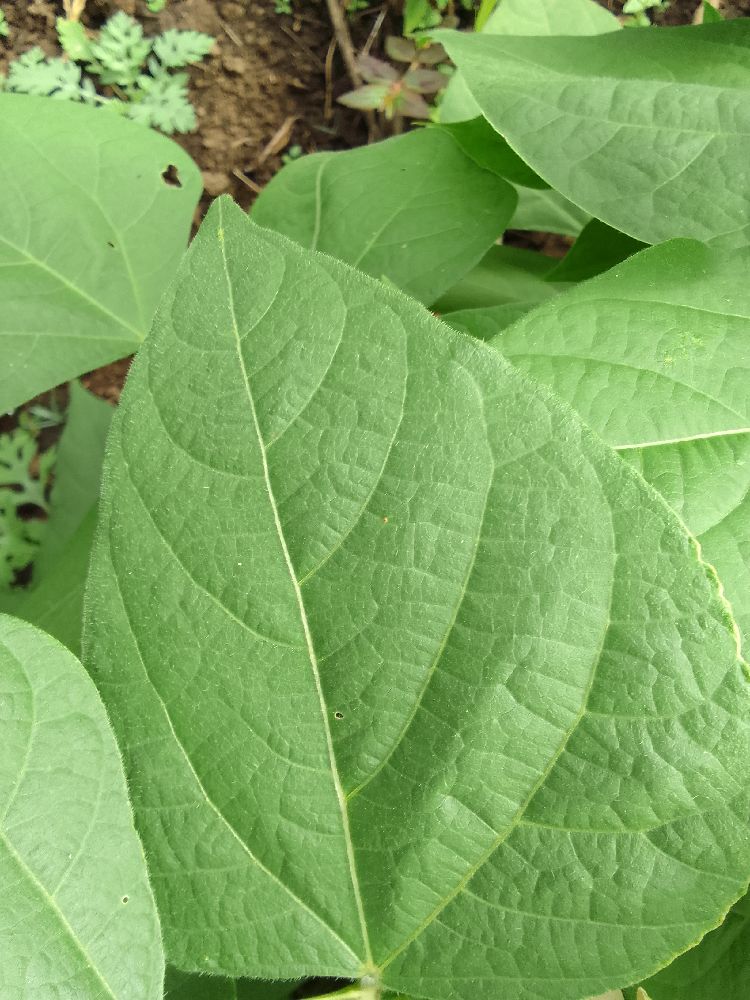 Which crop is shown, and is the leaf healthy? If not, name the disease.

common bean, healthy
